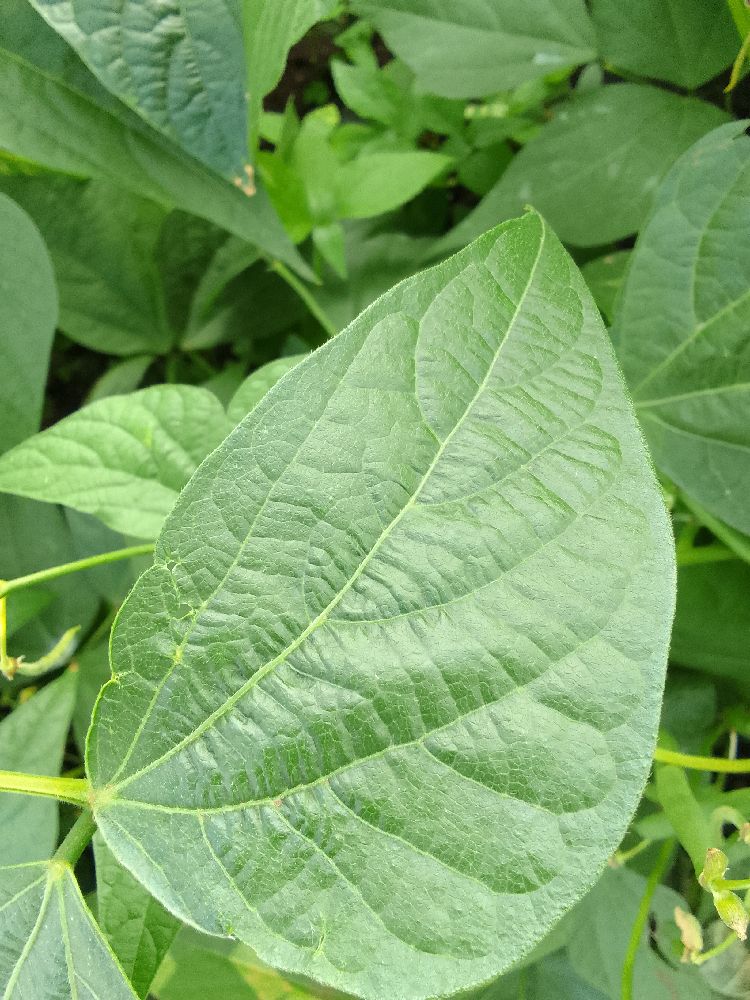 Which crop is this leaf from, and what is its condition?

common bean, healthy
